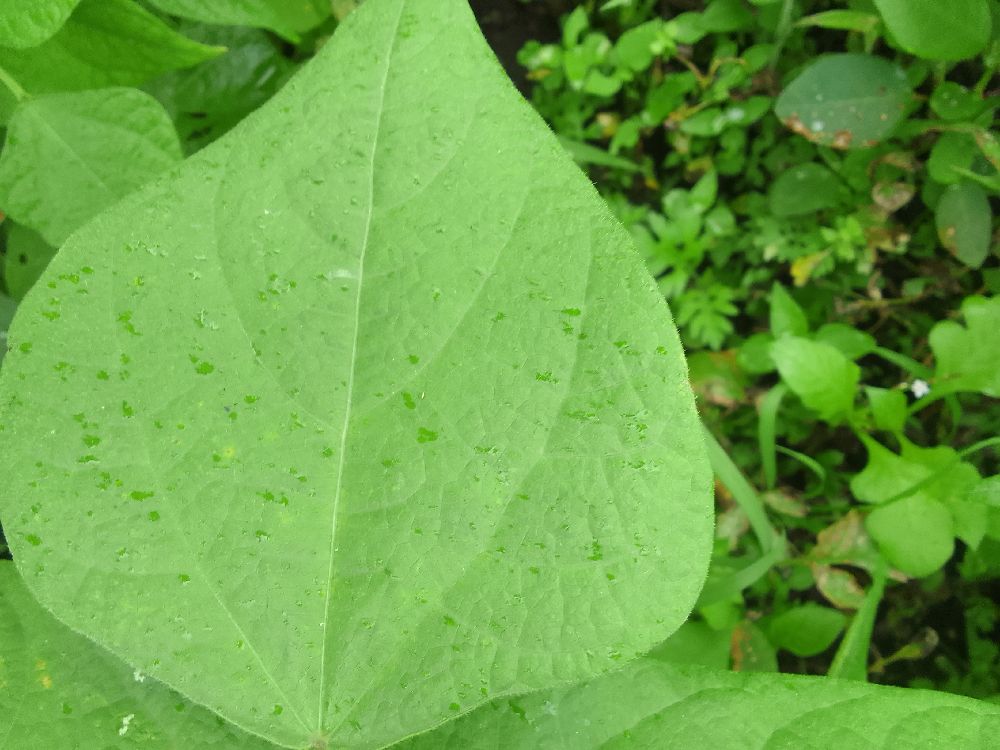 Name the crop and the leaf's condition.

common bean, healthy
